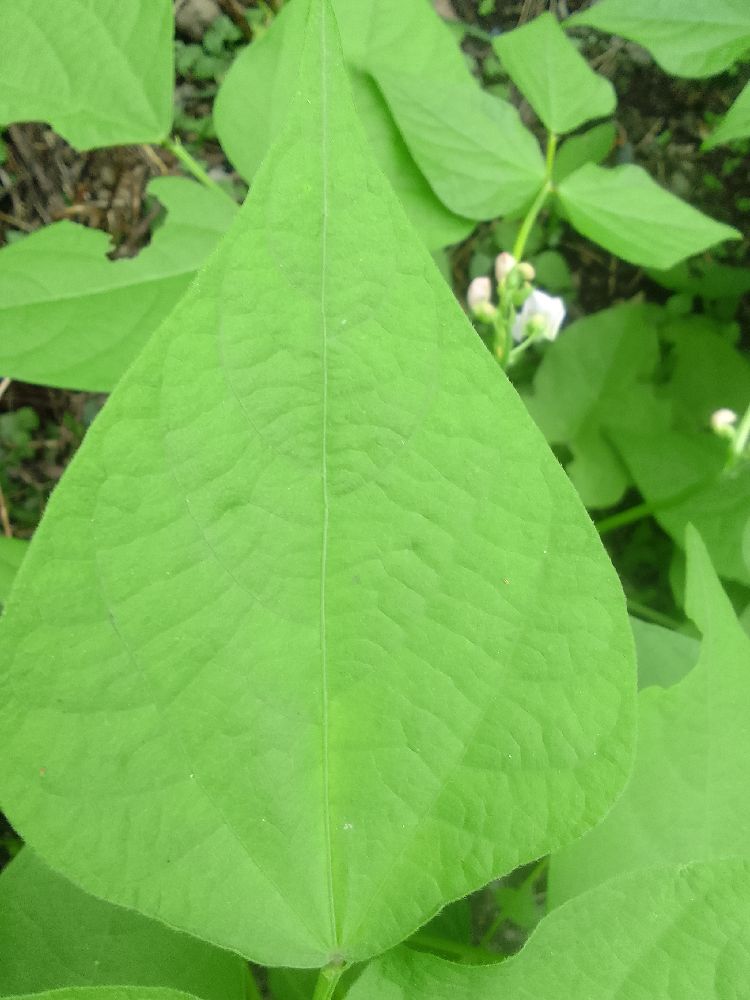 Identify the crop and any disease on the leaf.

common bean, healthy
